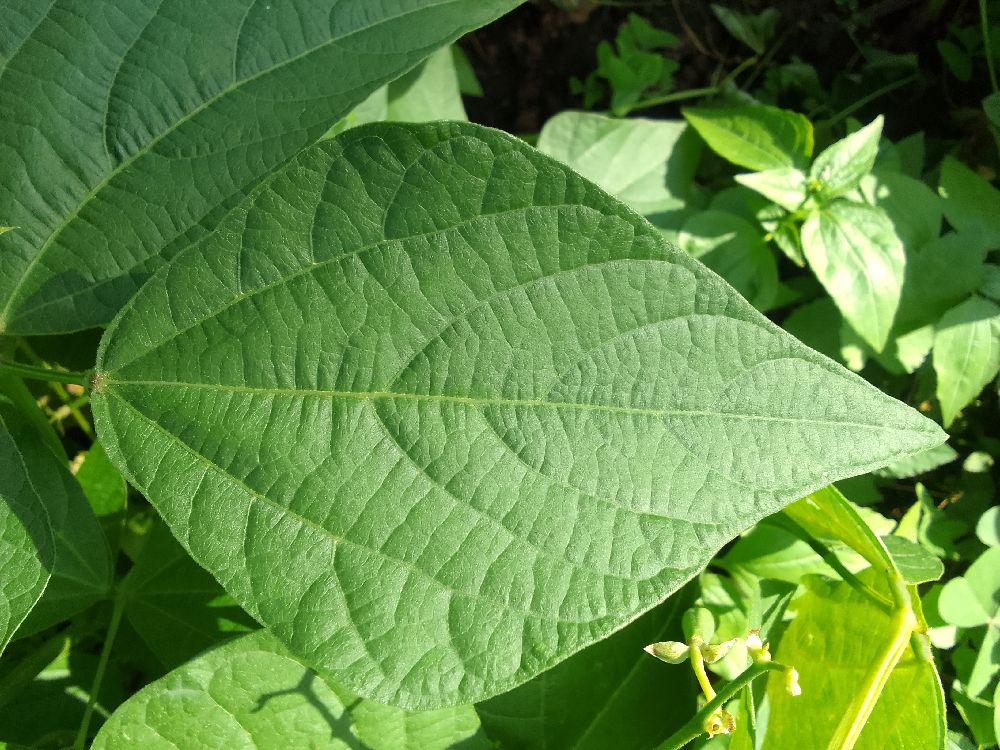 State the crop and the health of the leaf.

common bean, healthy
